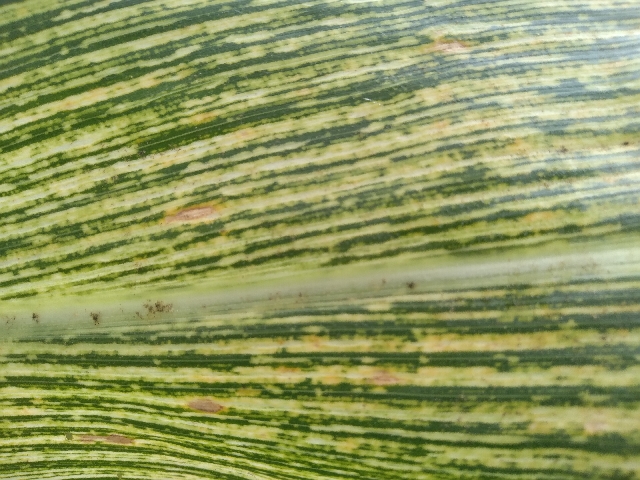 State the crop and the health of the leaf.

maize, maize streak virus
